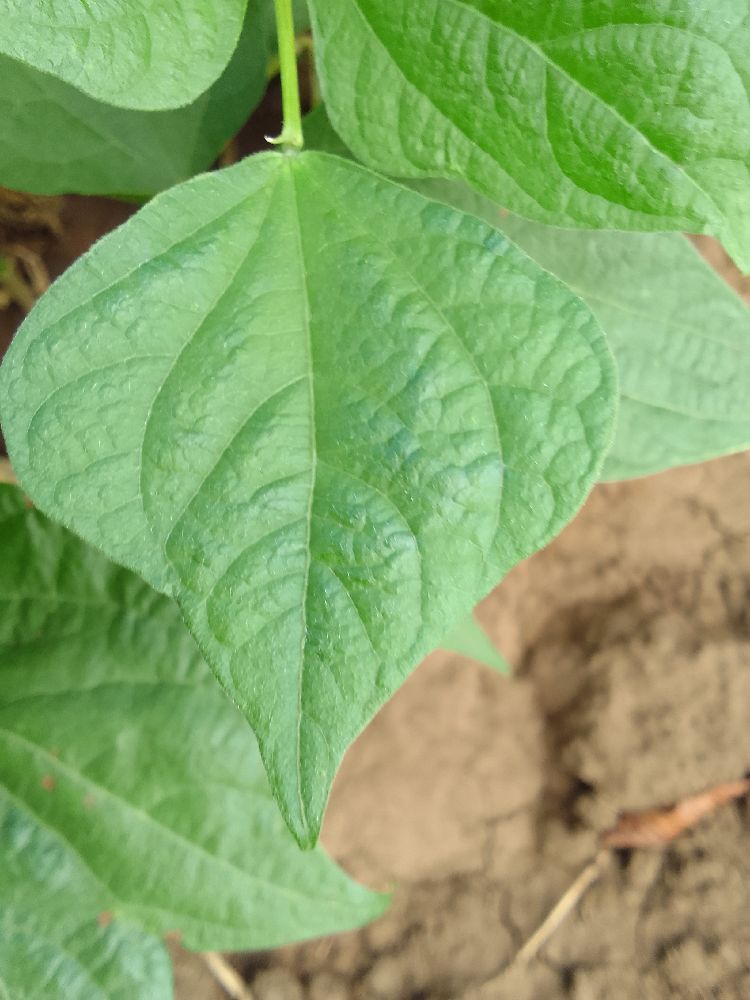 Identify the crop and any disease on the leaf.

common bean, healthy
